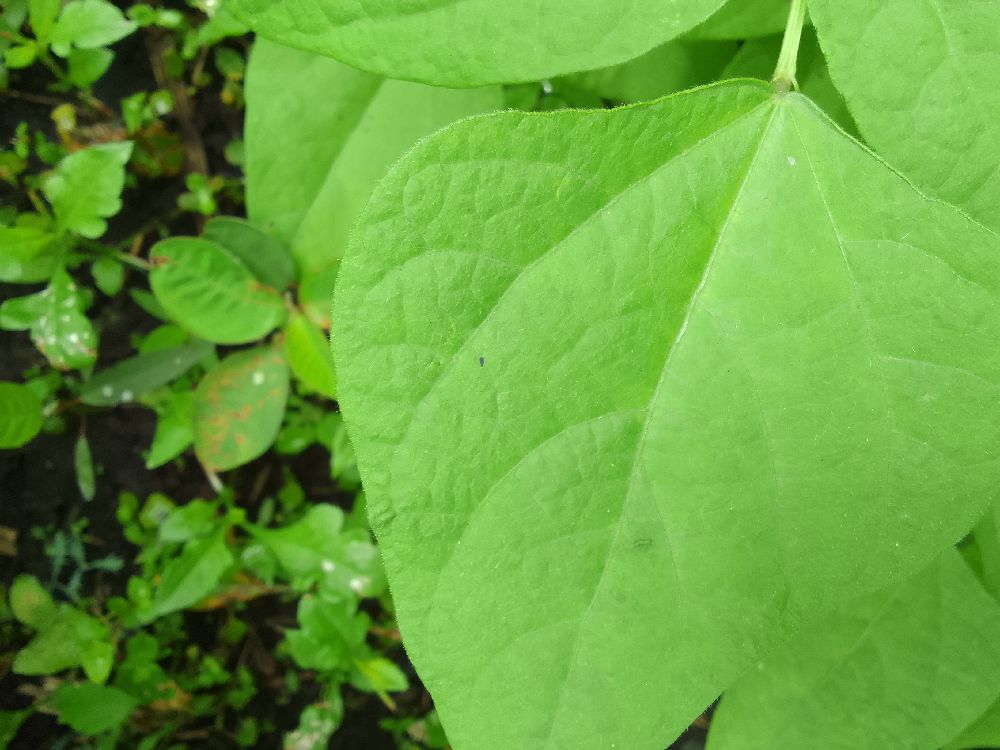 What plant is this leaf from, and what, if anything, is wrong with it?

common bean, healthy
